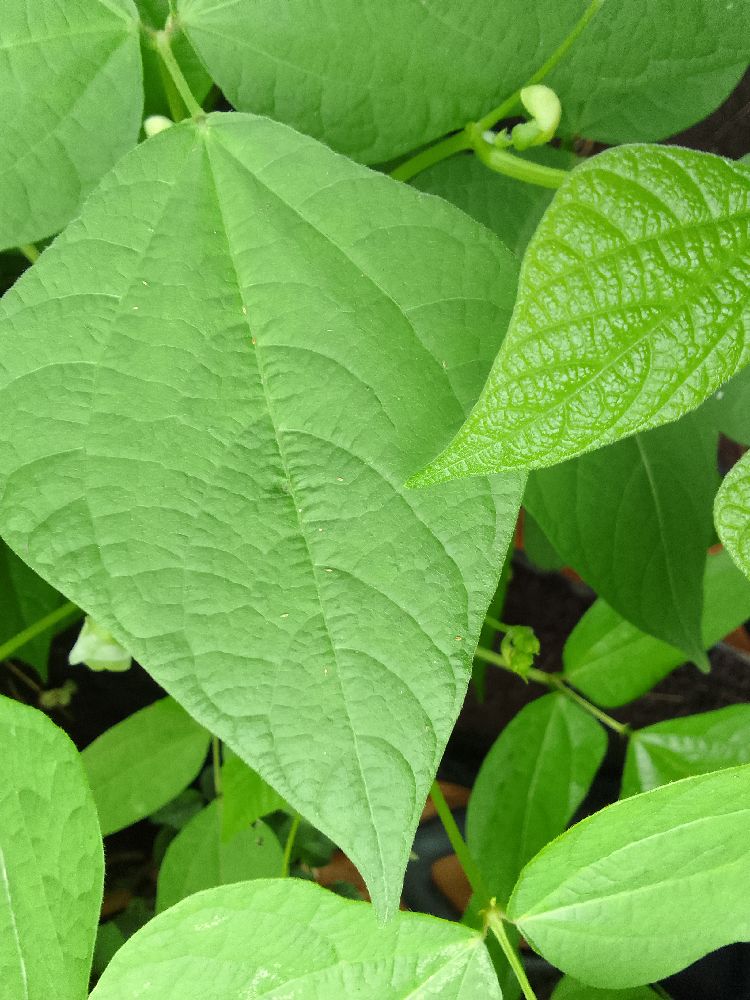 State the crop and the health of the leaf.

common bean, healthy
